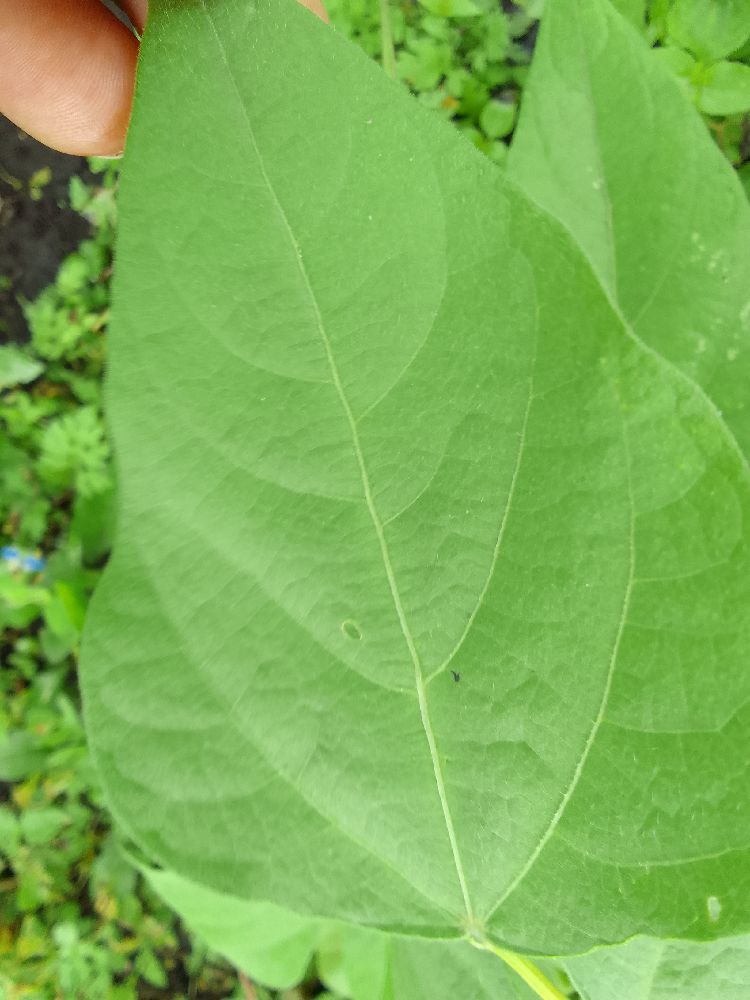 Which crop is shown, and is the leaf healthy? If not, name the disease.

common bean, healthy
